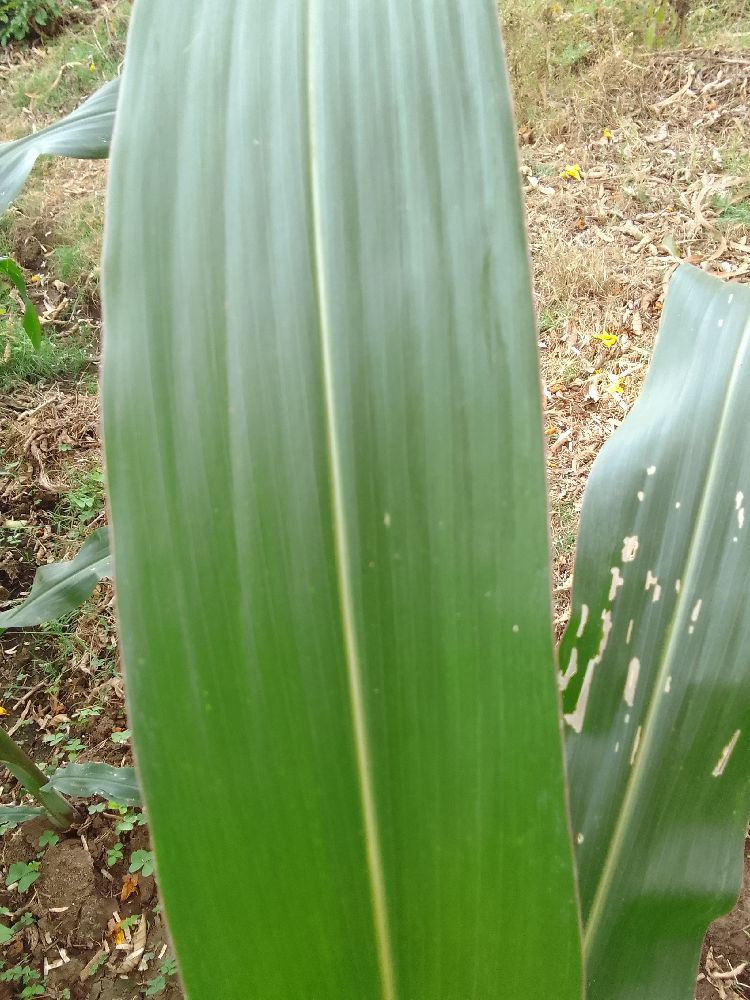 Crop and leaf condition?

maize, healthy
